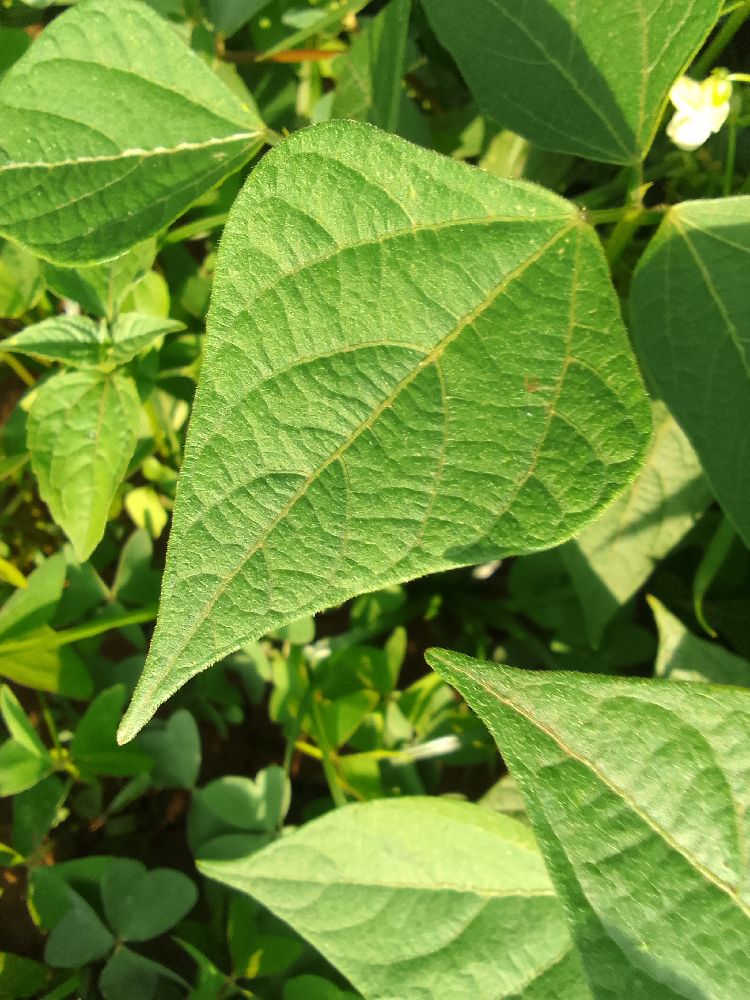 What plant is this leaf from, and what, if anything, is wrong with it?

common bean, healthy
